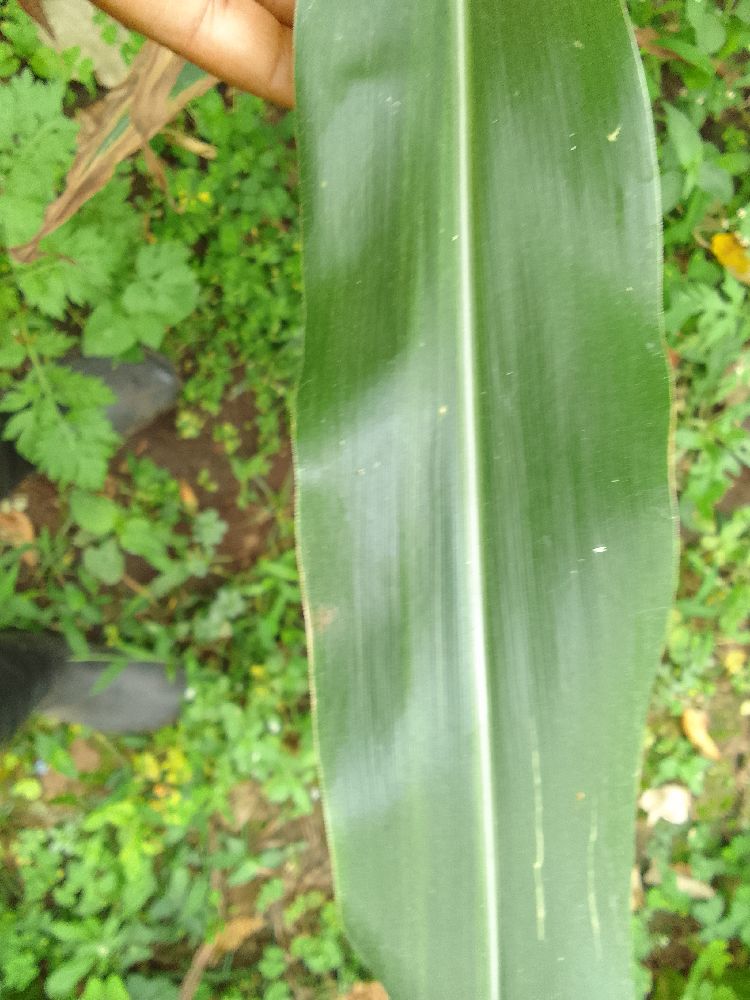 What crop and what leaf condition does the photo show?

maize, healthy
